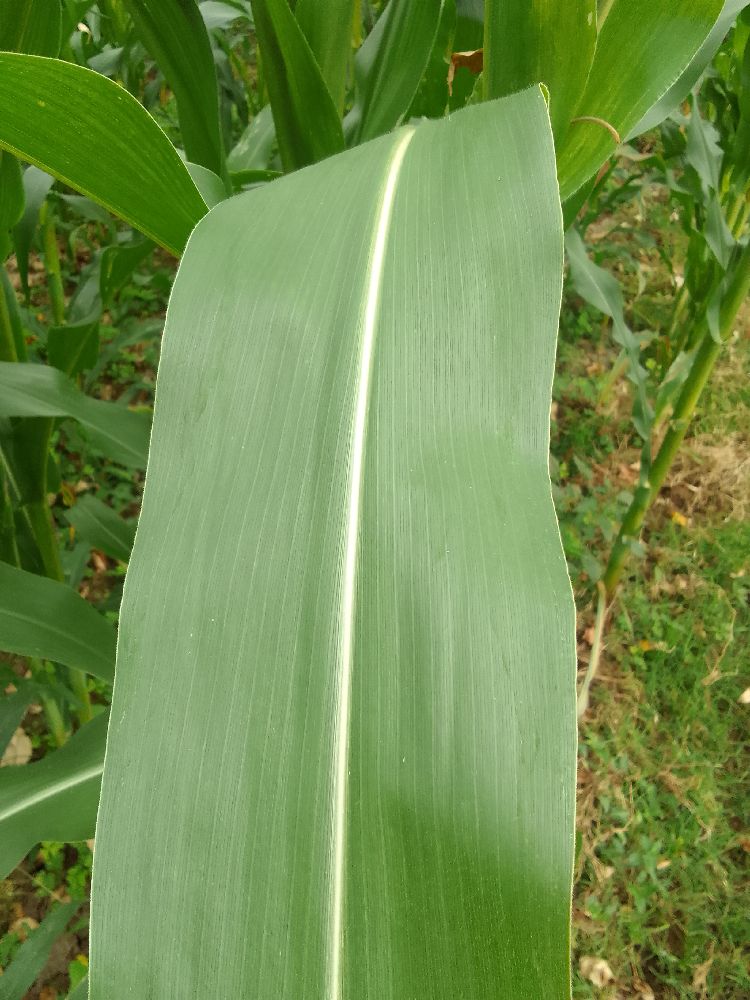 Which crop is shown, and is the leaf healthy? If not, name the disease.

maize, healthy
